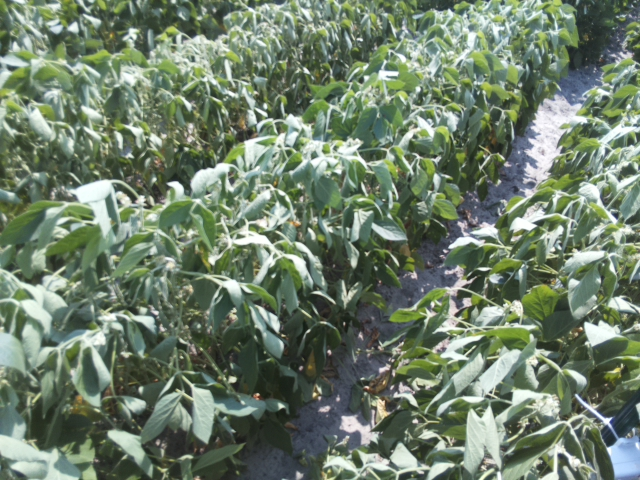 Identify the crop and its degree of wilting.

soybean, moderate turgor loss in upper canopy
